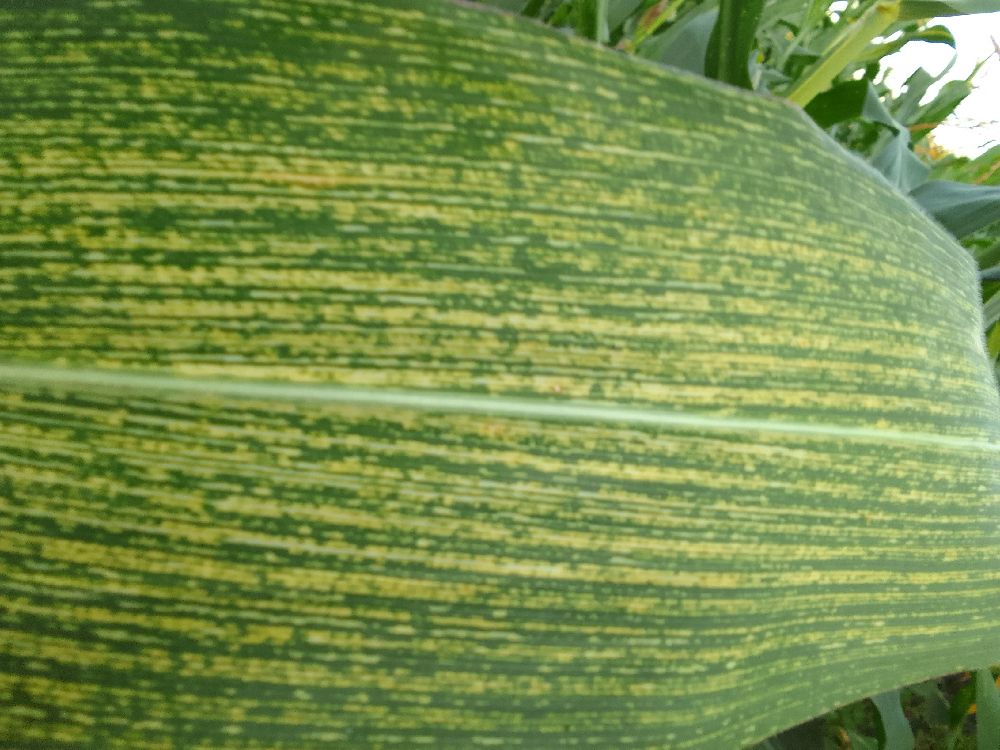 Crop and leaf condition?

maize, maize streak virus
